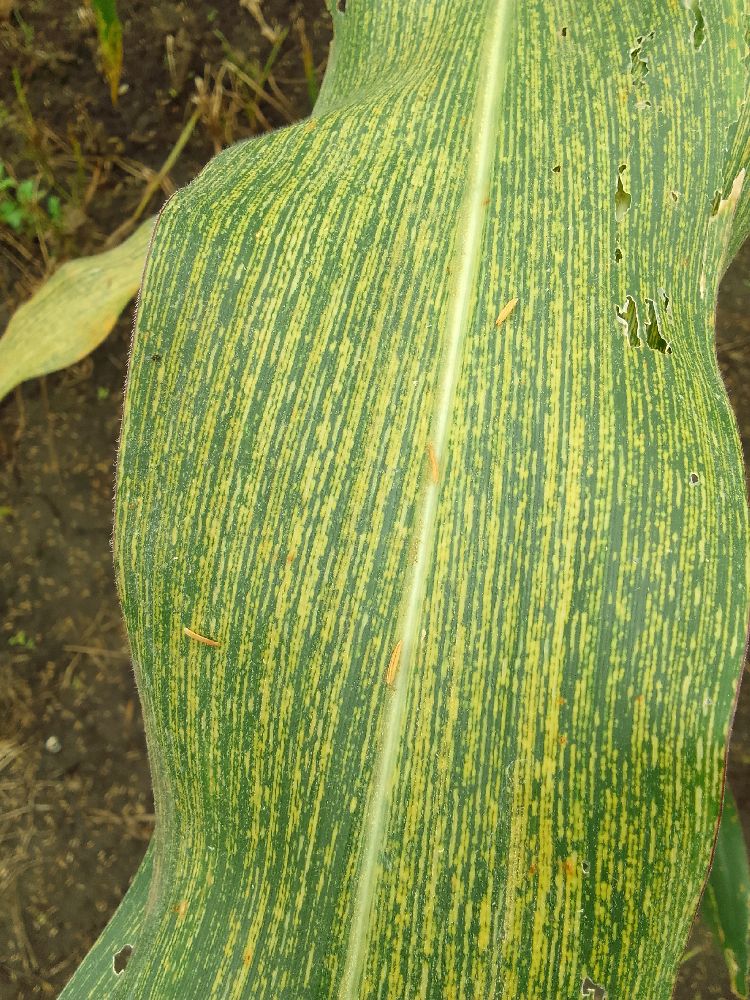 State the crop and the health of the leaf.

maize, maize streak virus
